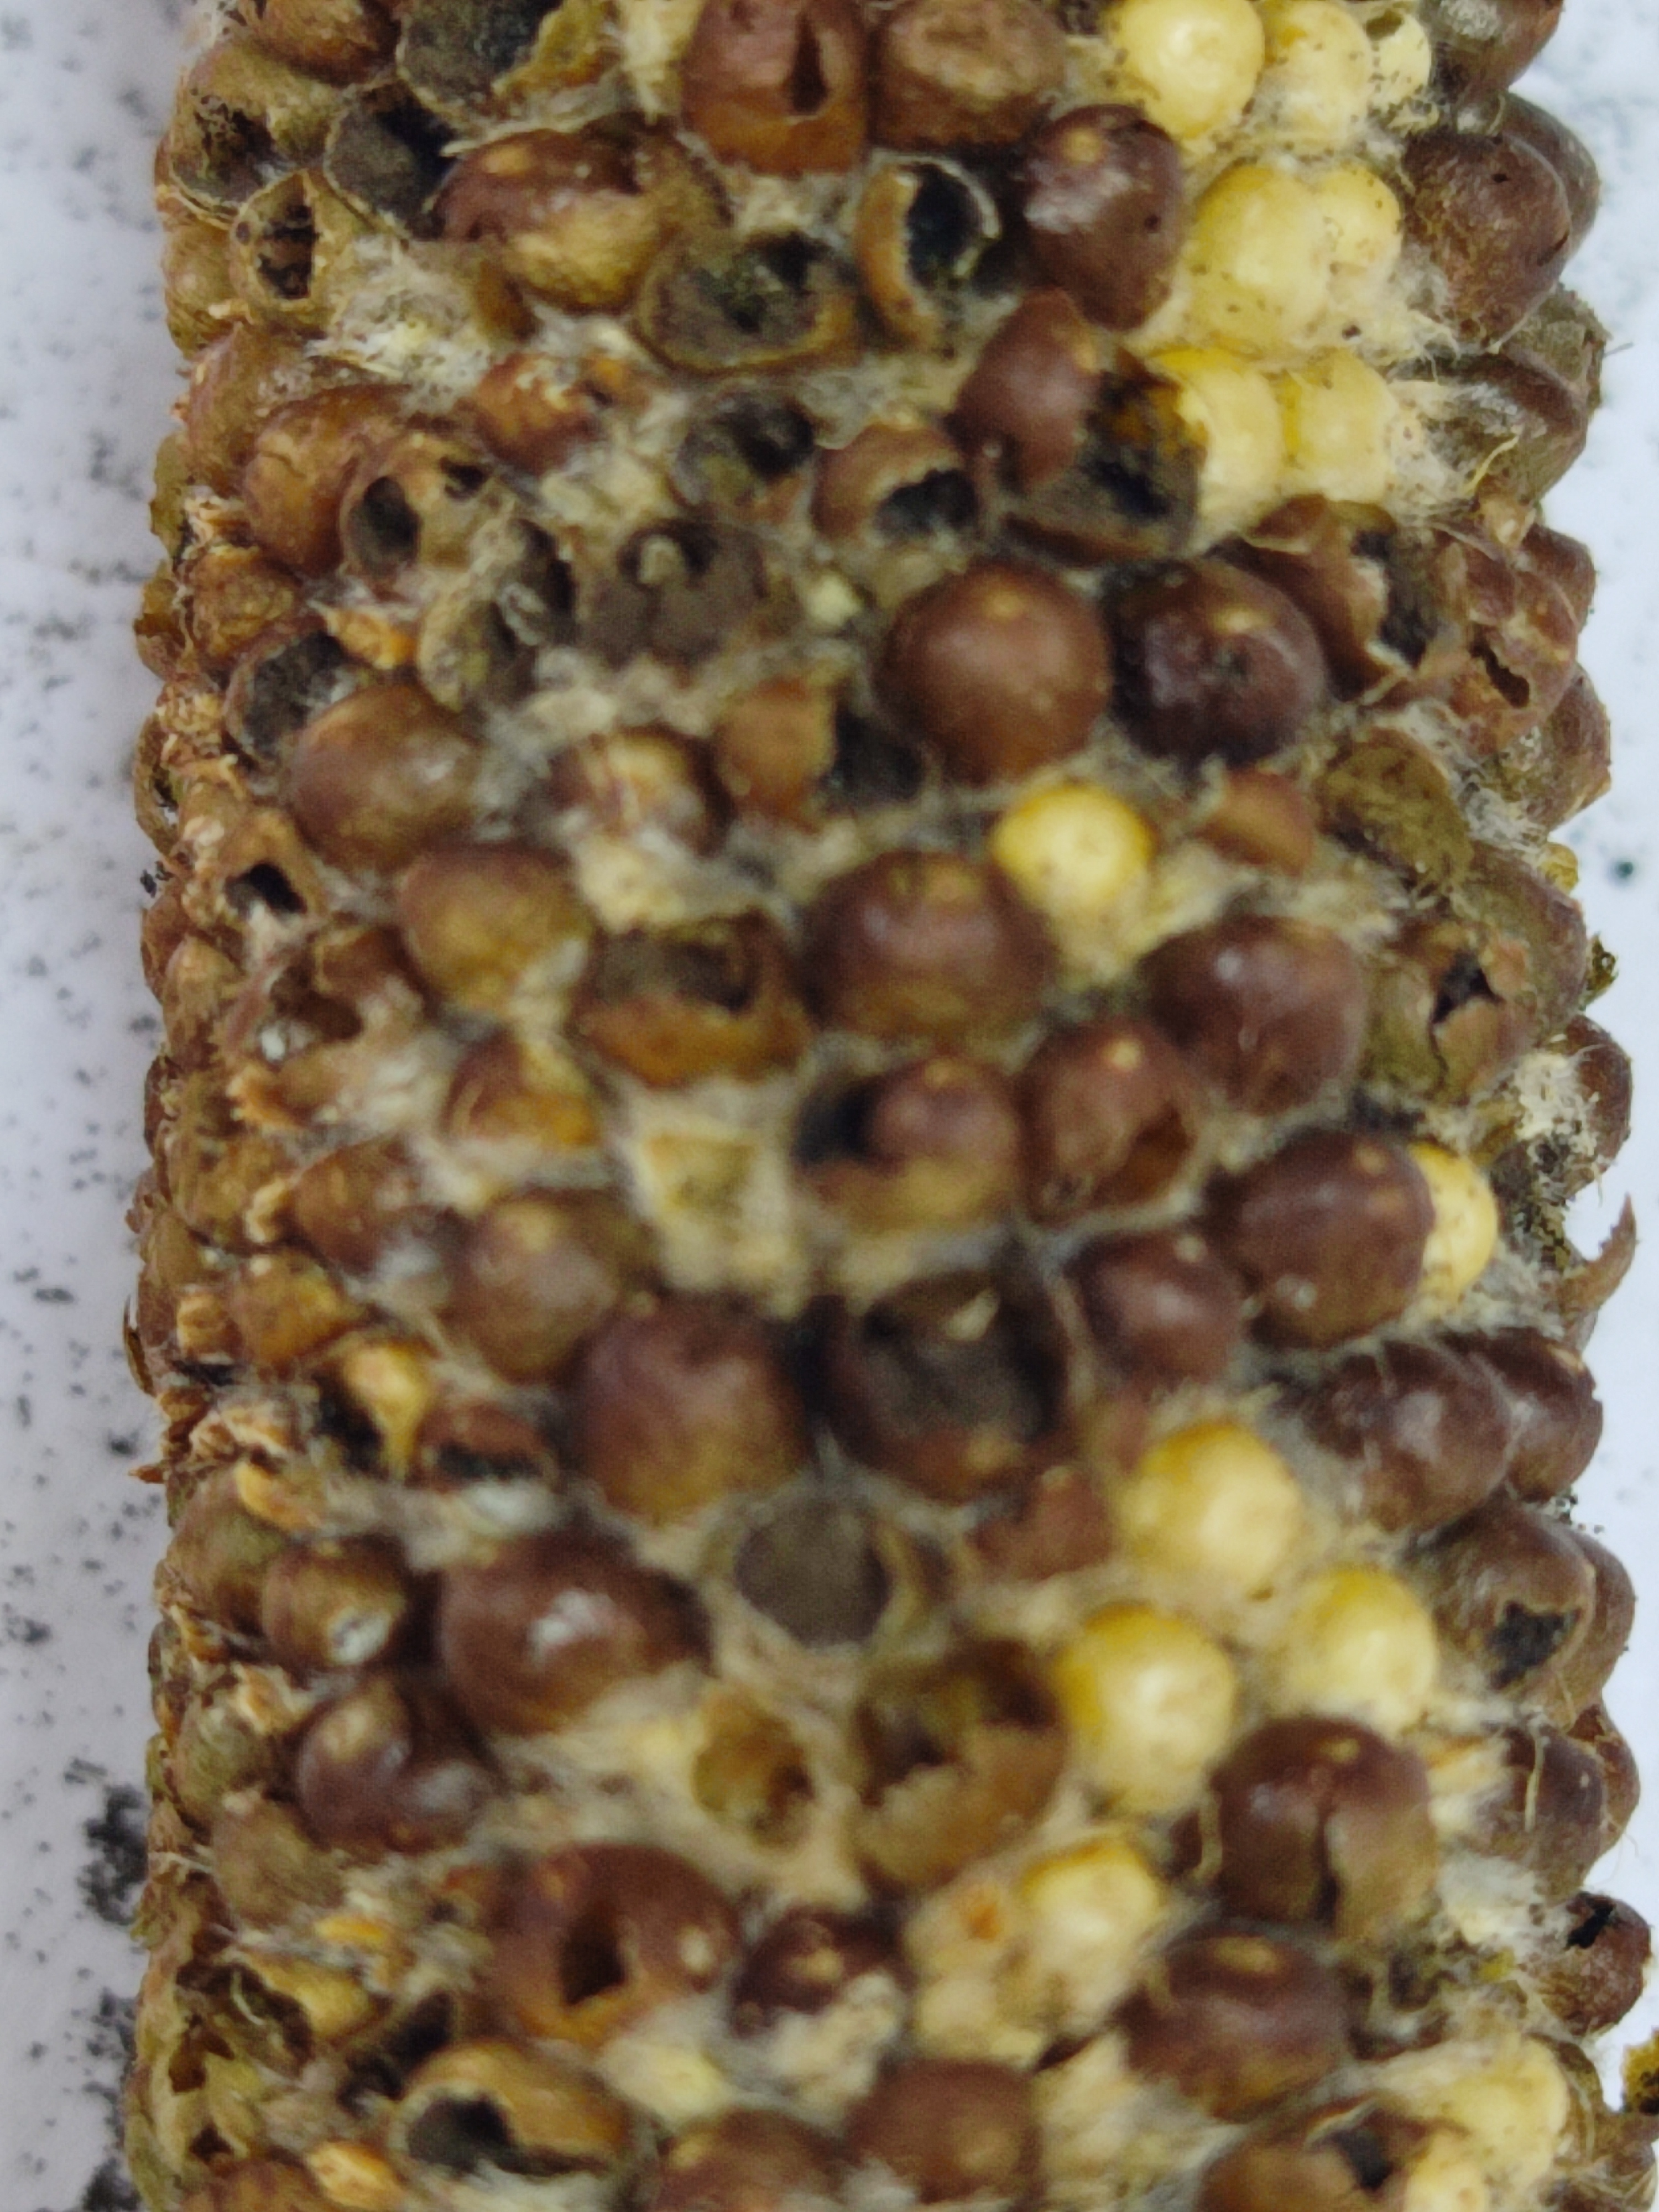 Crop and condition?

pearl millet, smut
